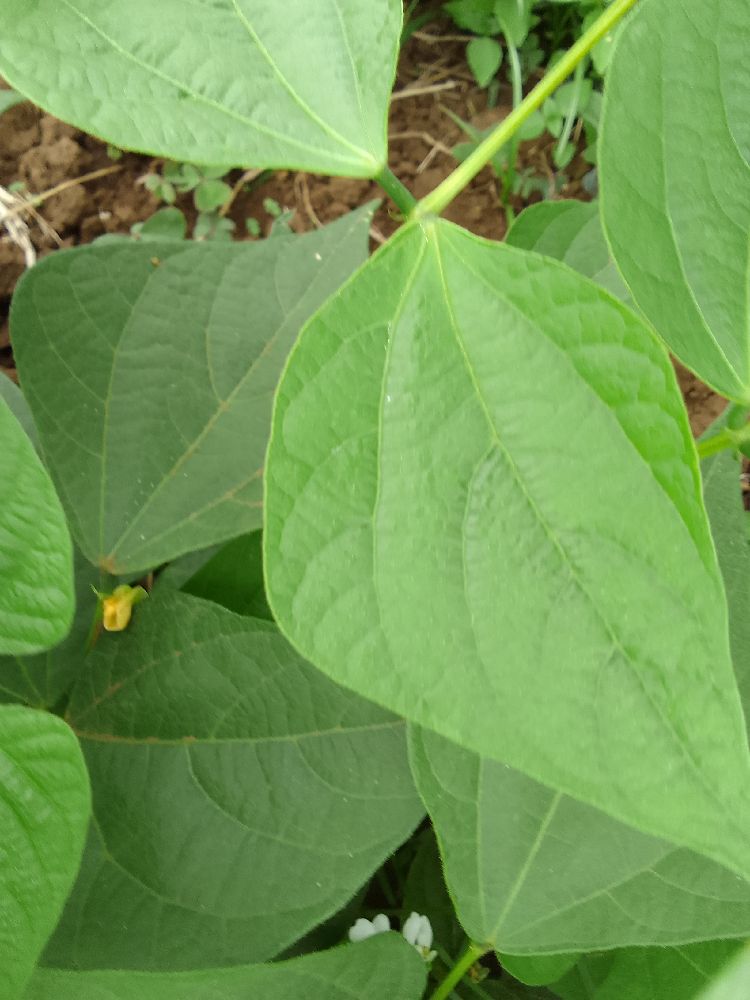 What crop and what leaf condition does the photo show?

common bean, healthy
